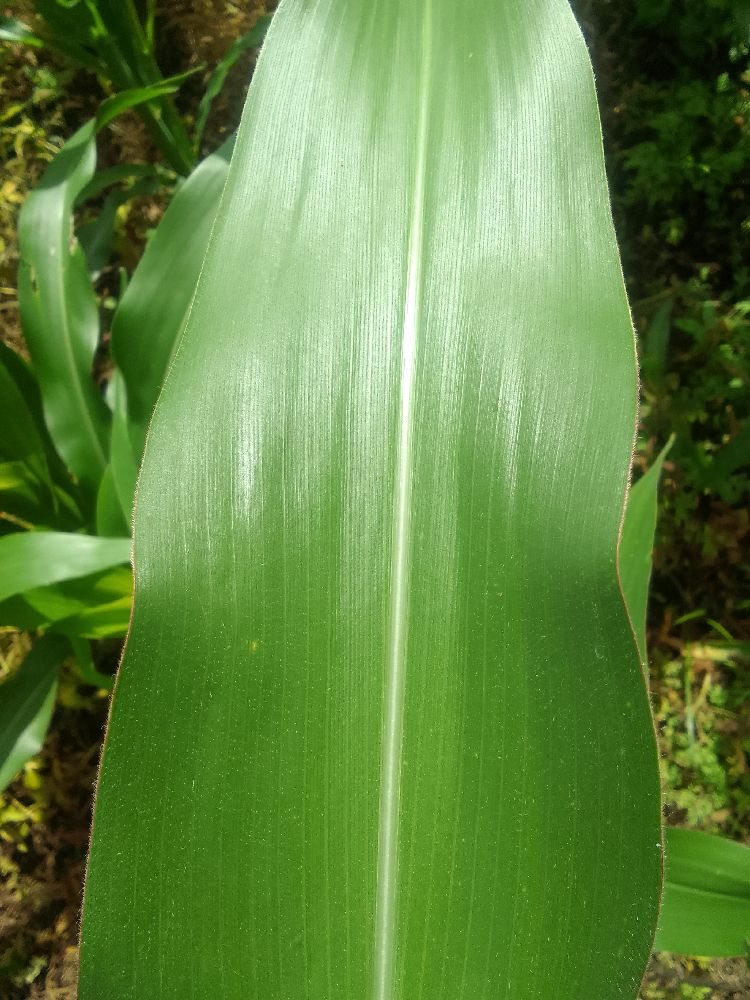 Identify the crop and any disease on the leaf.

maize, healthy
